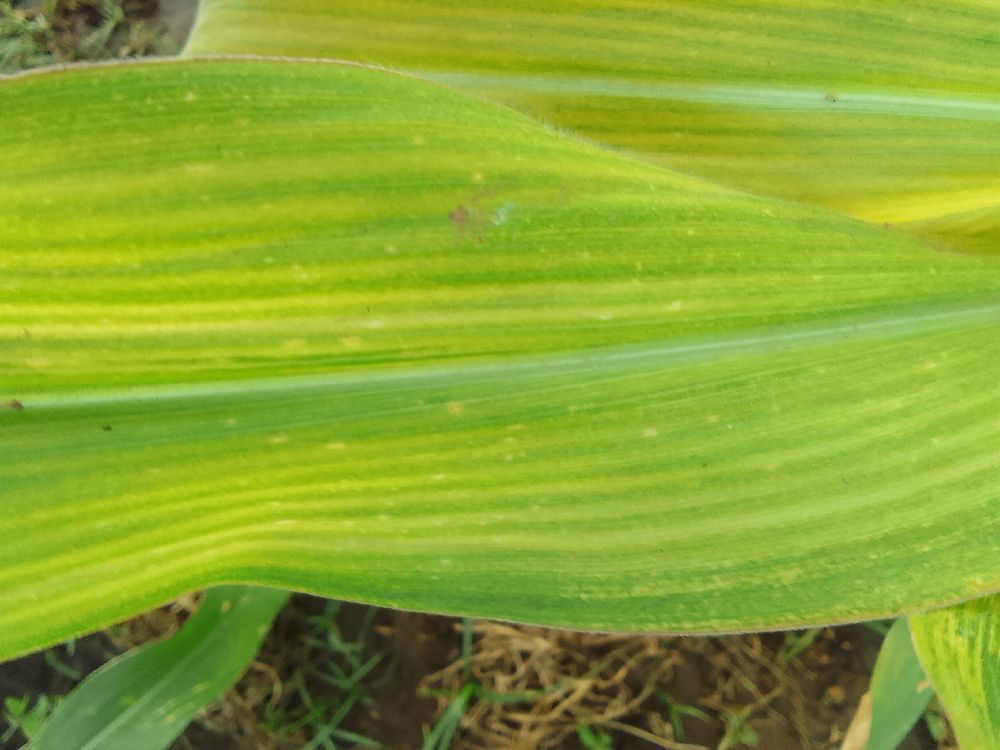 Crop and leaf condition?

maize, maize lethal necrosis
